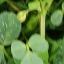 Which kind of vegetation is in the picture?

unstructured weed
